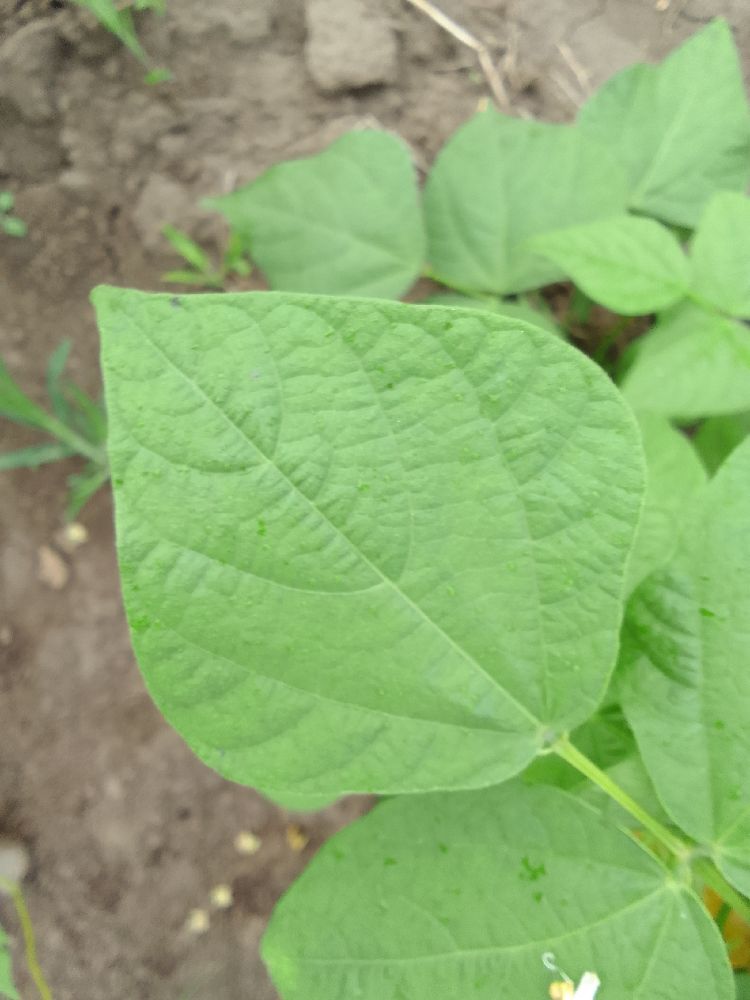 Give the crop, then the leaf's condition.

common bean, healthy
